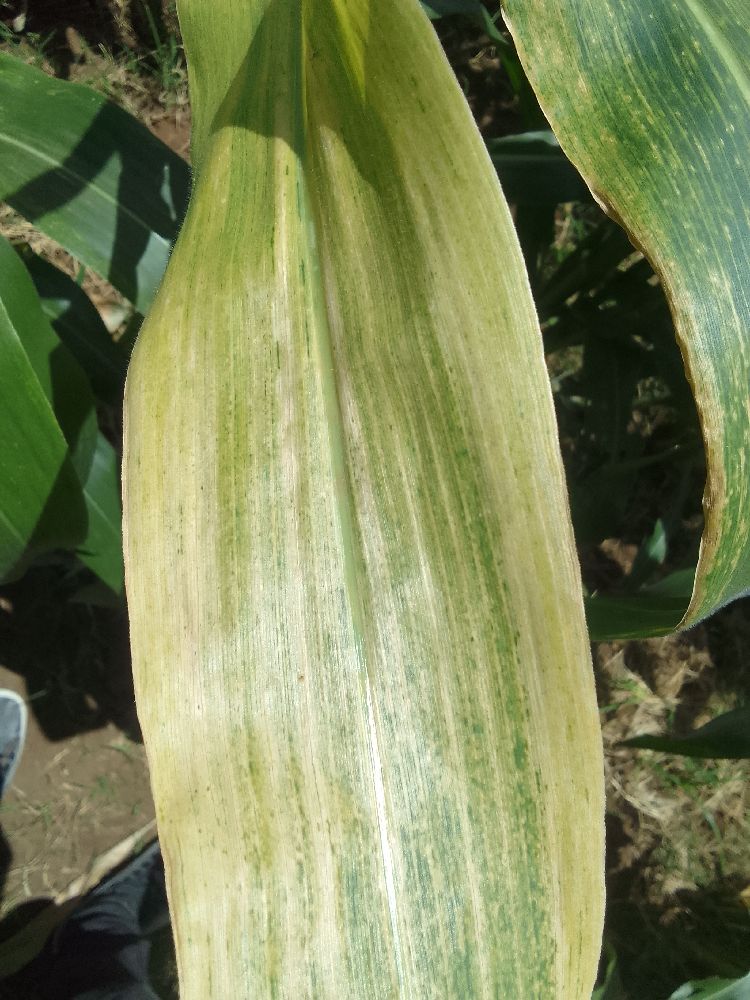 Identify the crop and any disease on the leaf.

maize, maize lethal necrosis
